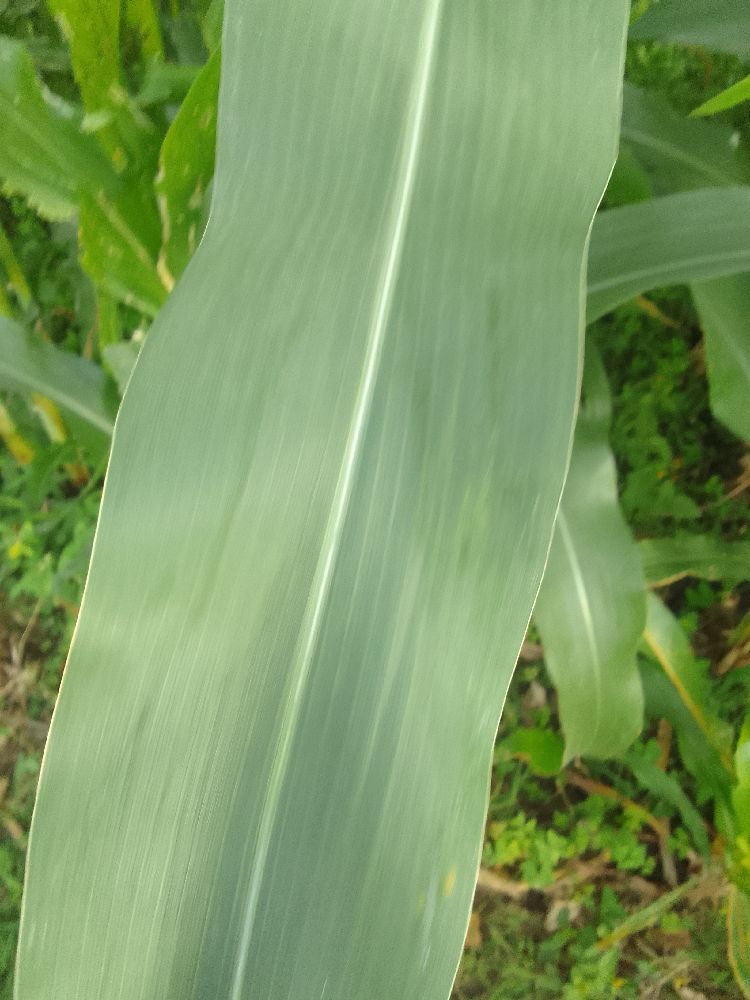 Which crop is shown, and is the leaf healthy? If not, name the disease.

maize, healthy
